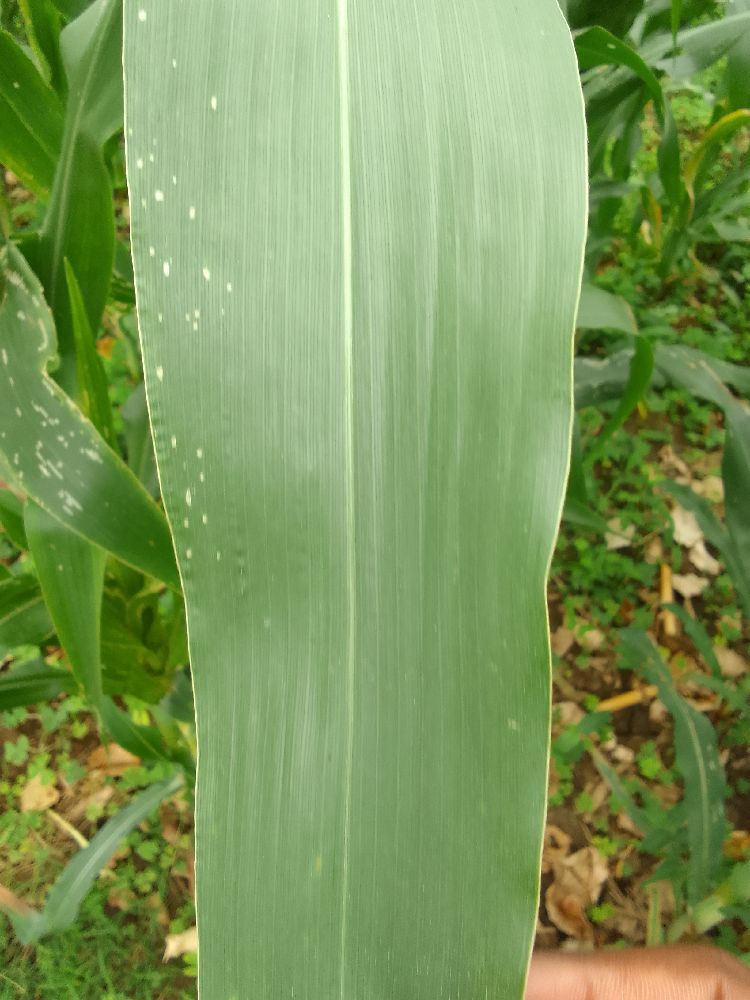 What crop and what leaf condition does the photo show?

maize, healthy
